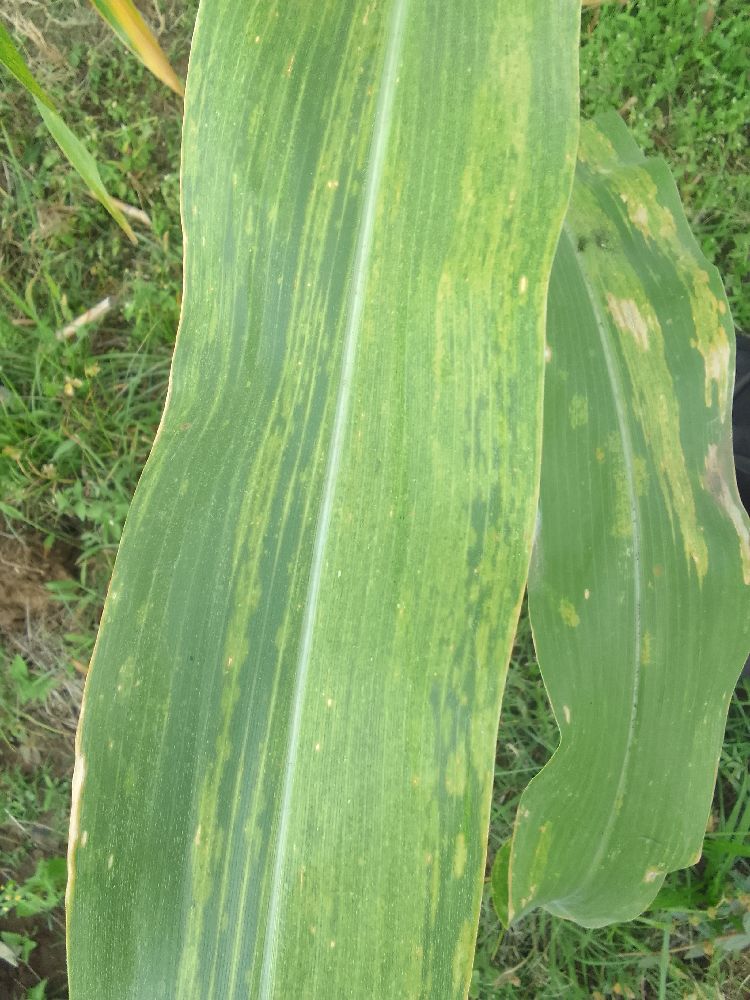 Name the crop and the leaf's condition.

maize, maize lethal necrosis
